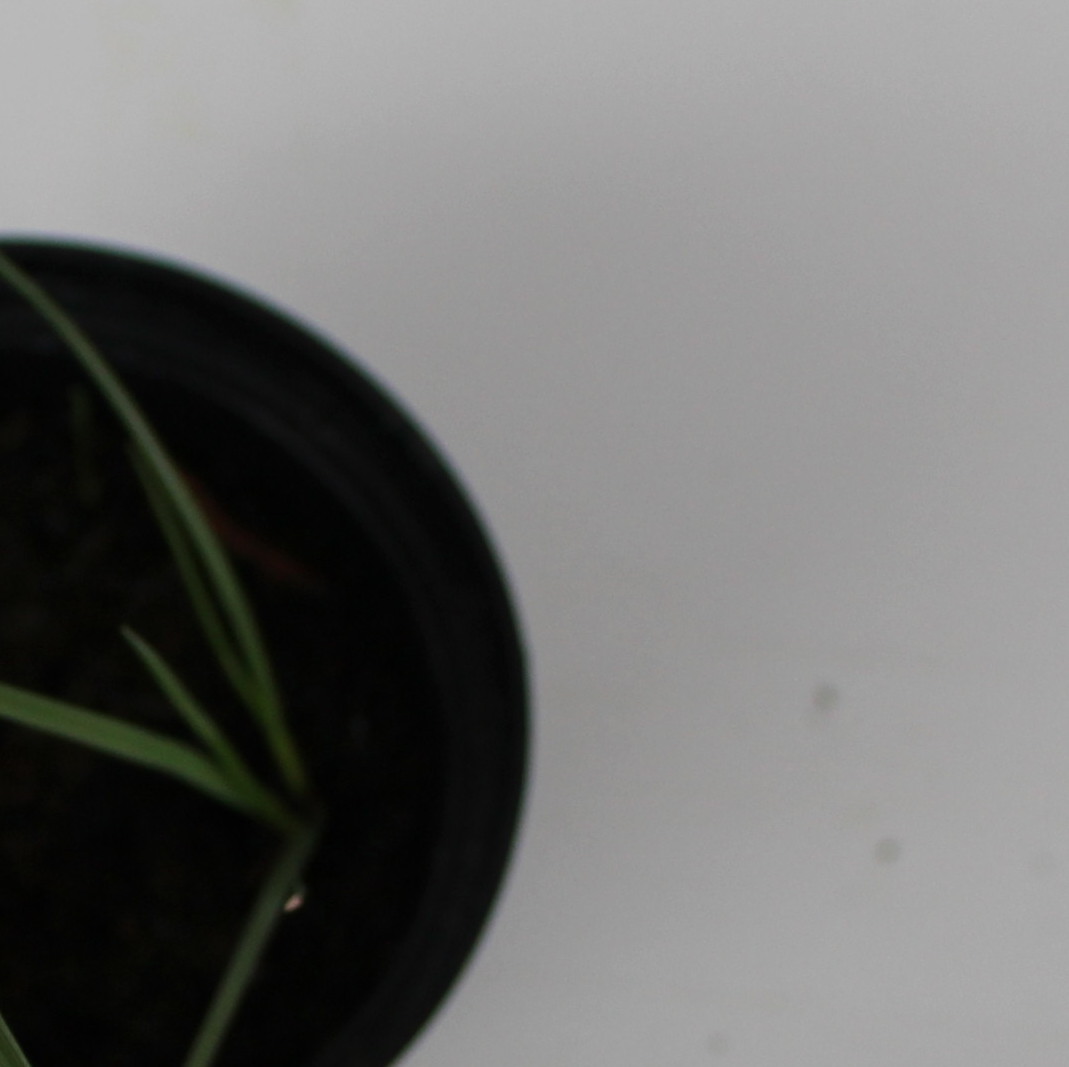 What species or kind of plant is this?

Lolium multiflorum
